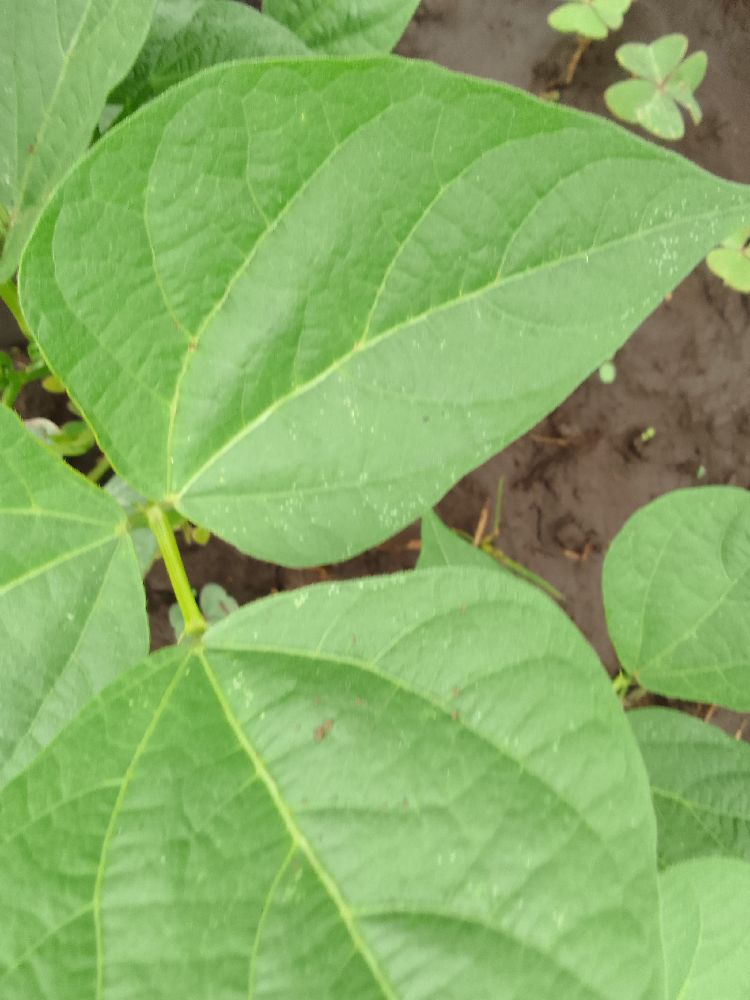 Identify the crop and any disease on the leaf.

common bean, healthy
